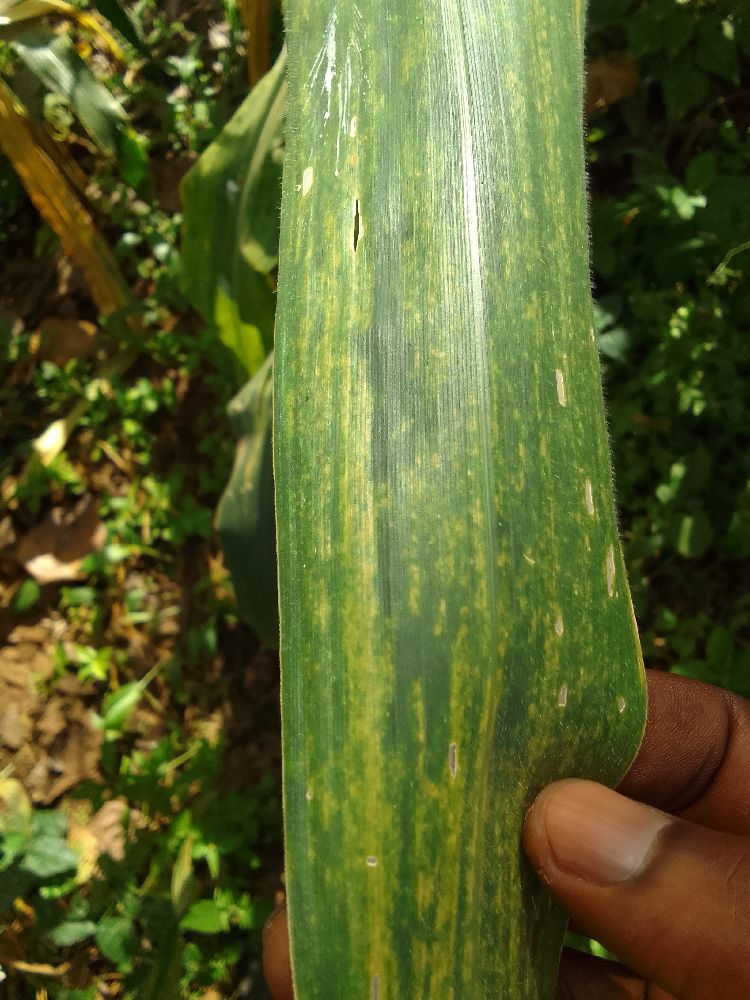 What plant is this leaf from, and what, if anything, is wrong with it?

maize, maize lethal necrosis
